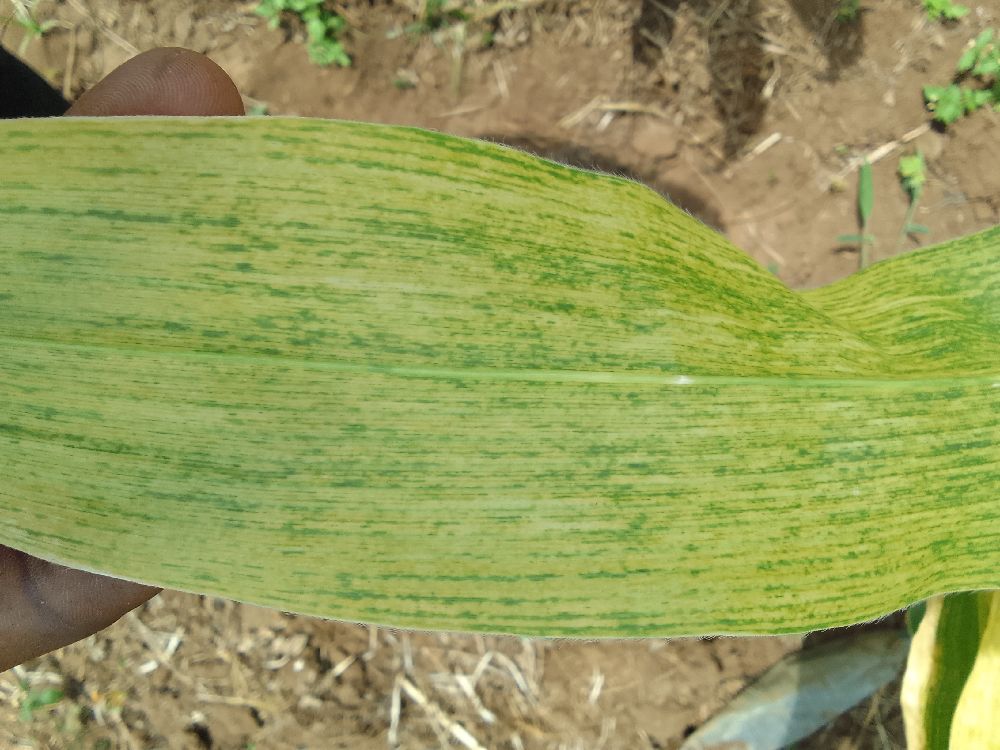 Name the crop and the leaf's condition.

maize, maize lethal necrosis
